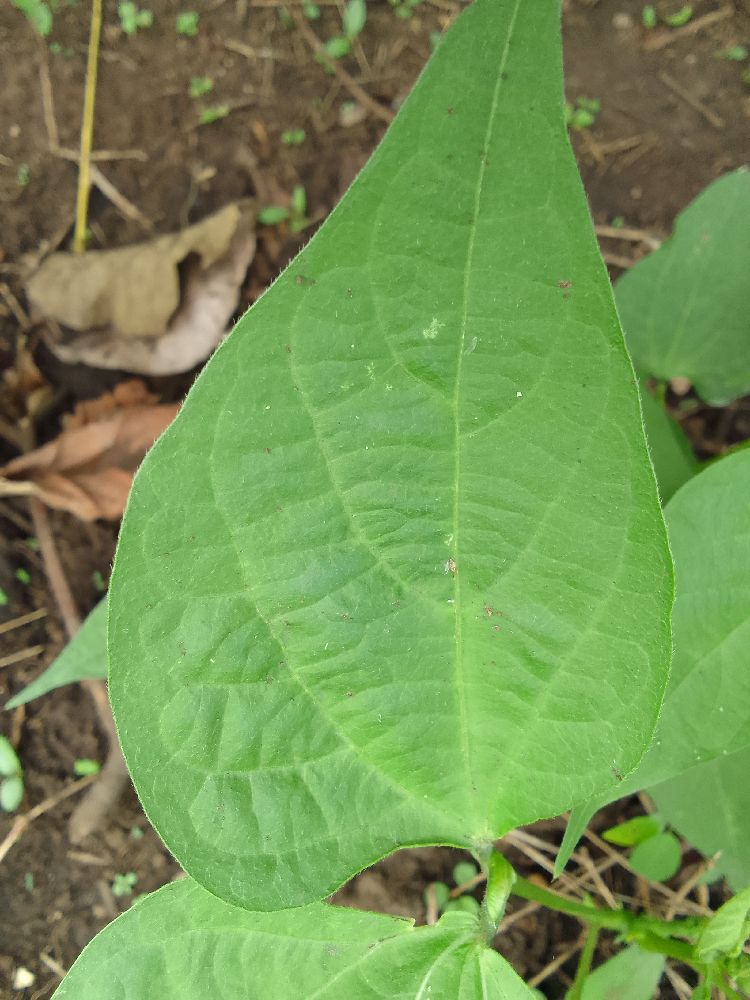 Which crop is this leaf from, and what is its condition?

common bean, healthy
